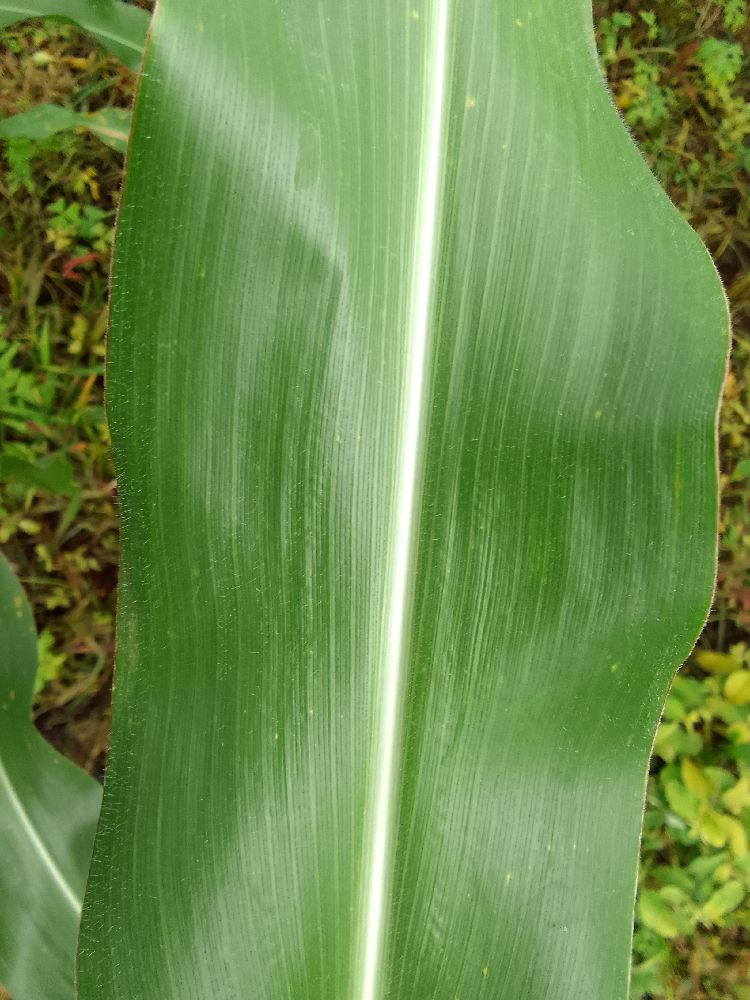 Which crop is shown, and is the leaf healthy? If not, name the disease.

maize, healthy
